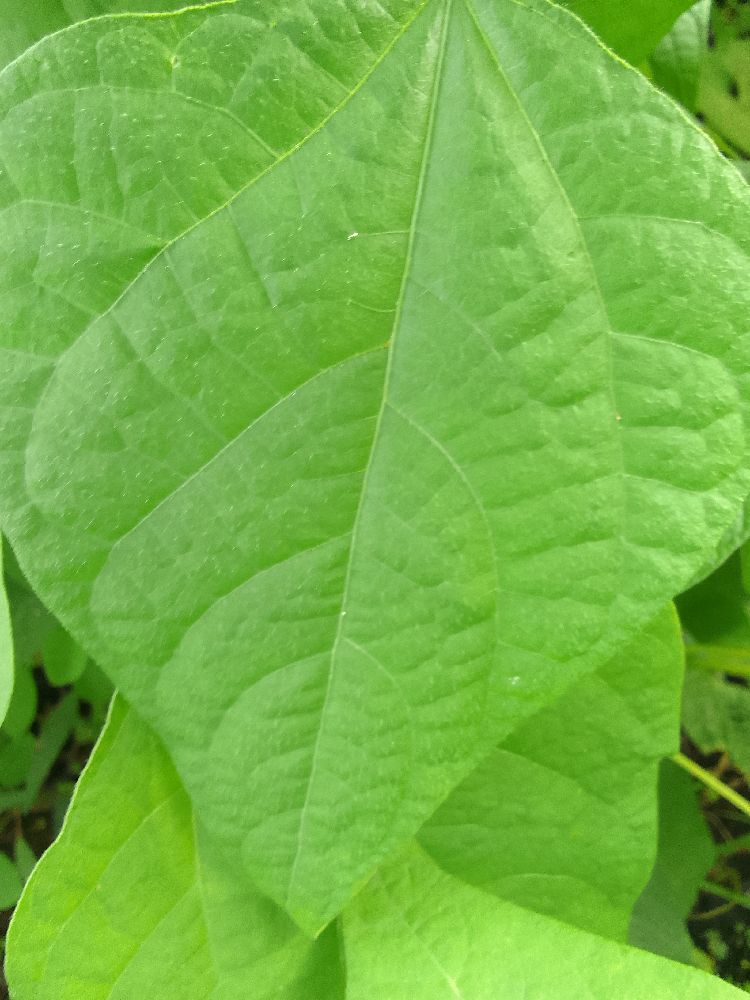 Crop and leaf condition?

common bean, healthy
